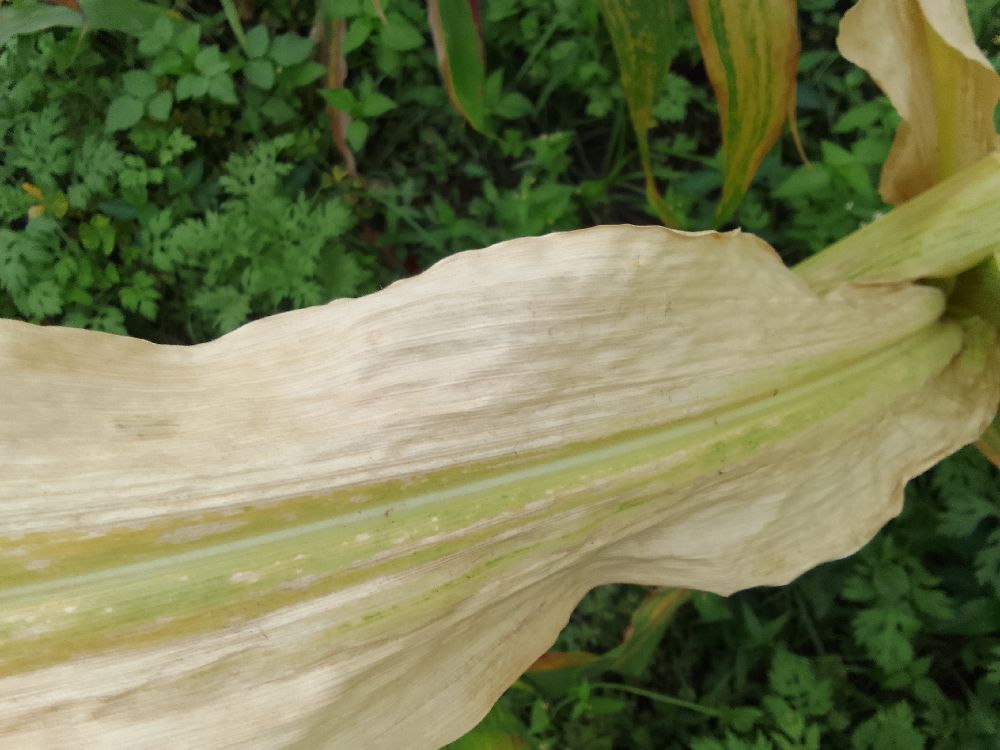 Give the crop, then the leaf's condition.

maize, maize lethal necrosis
